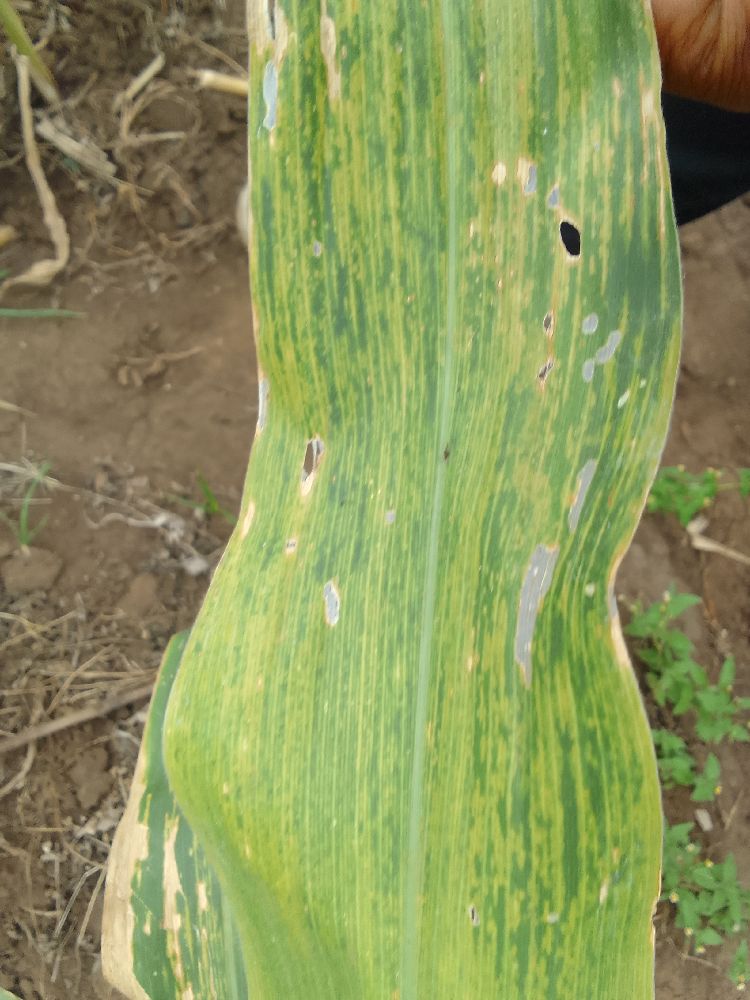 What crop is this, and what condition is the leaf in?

maize, maize lethal necrosis
